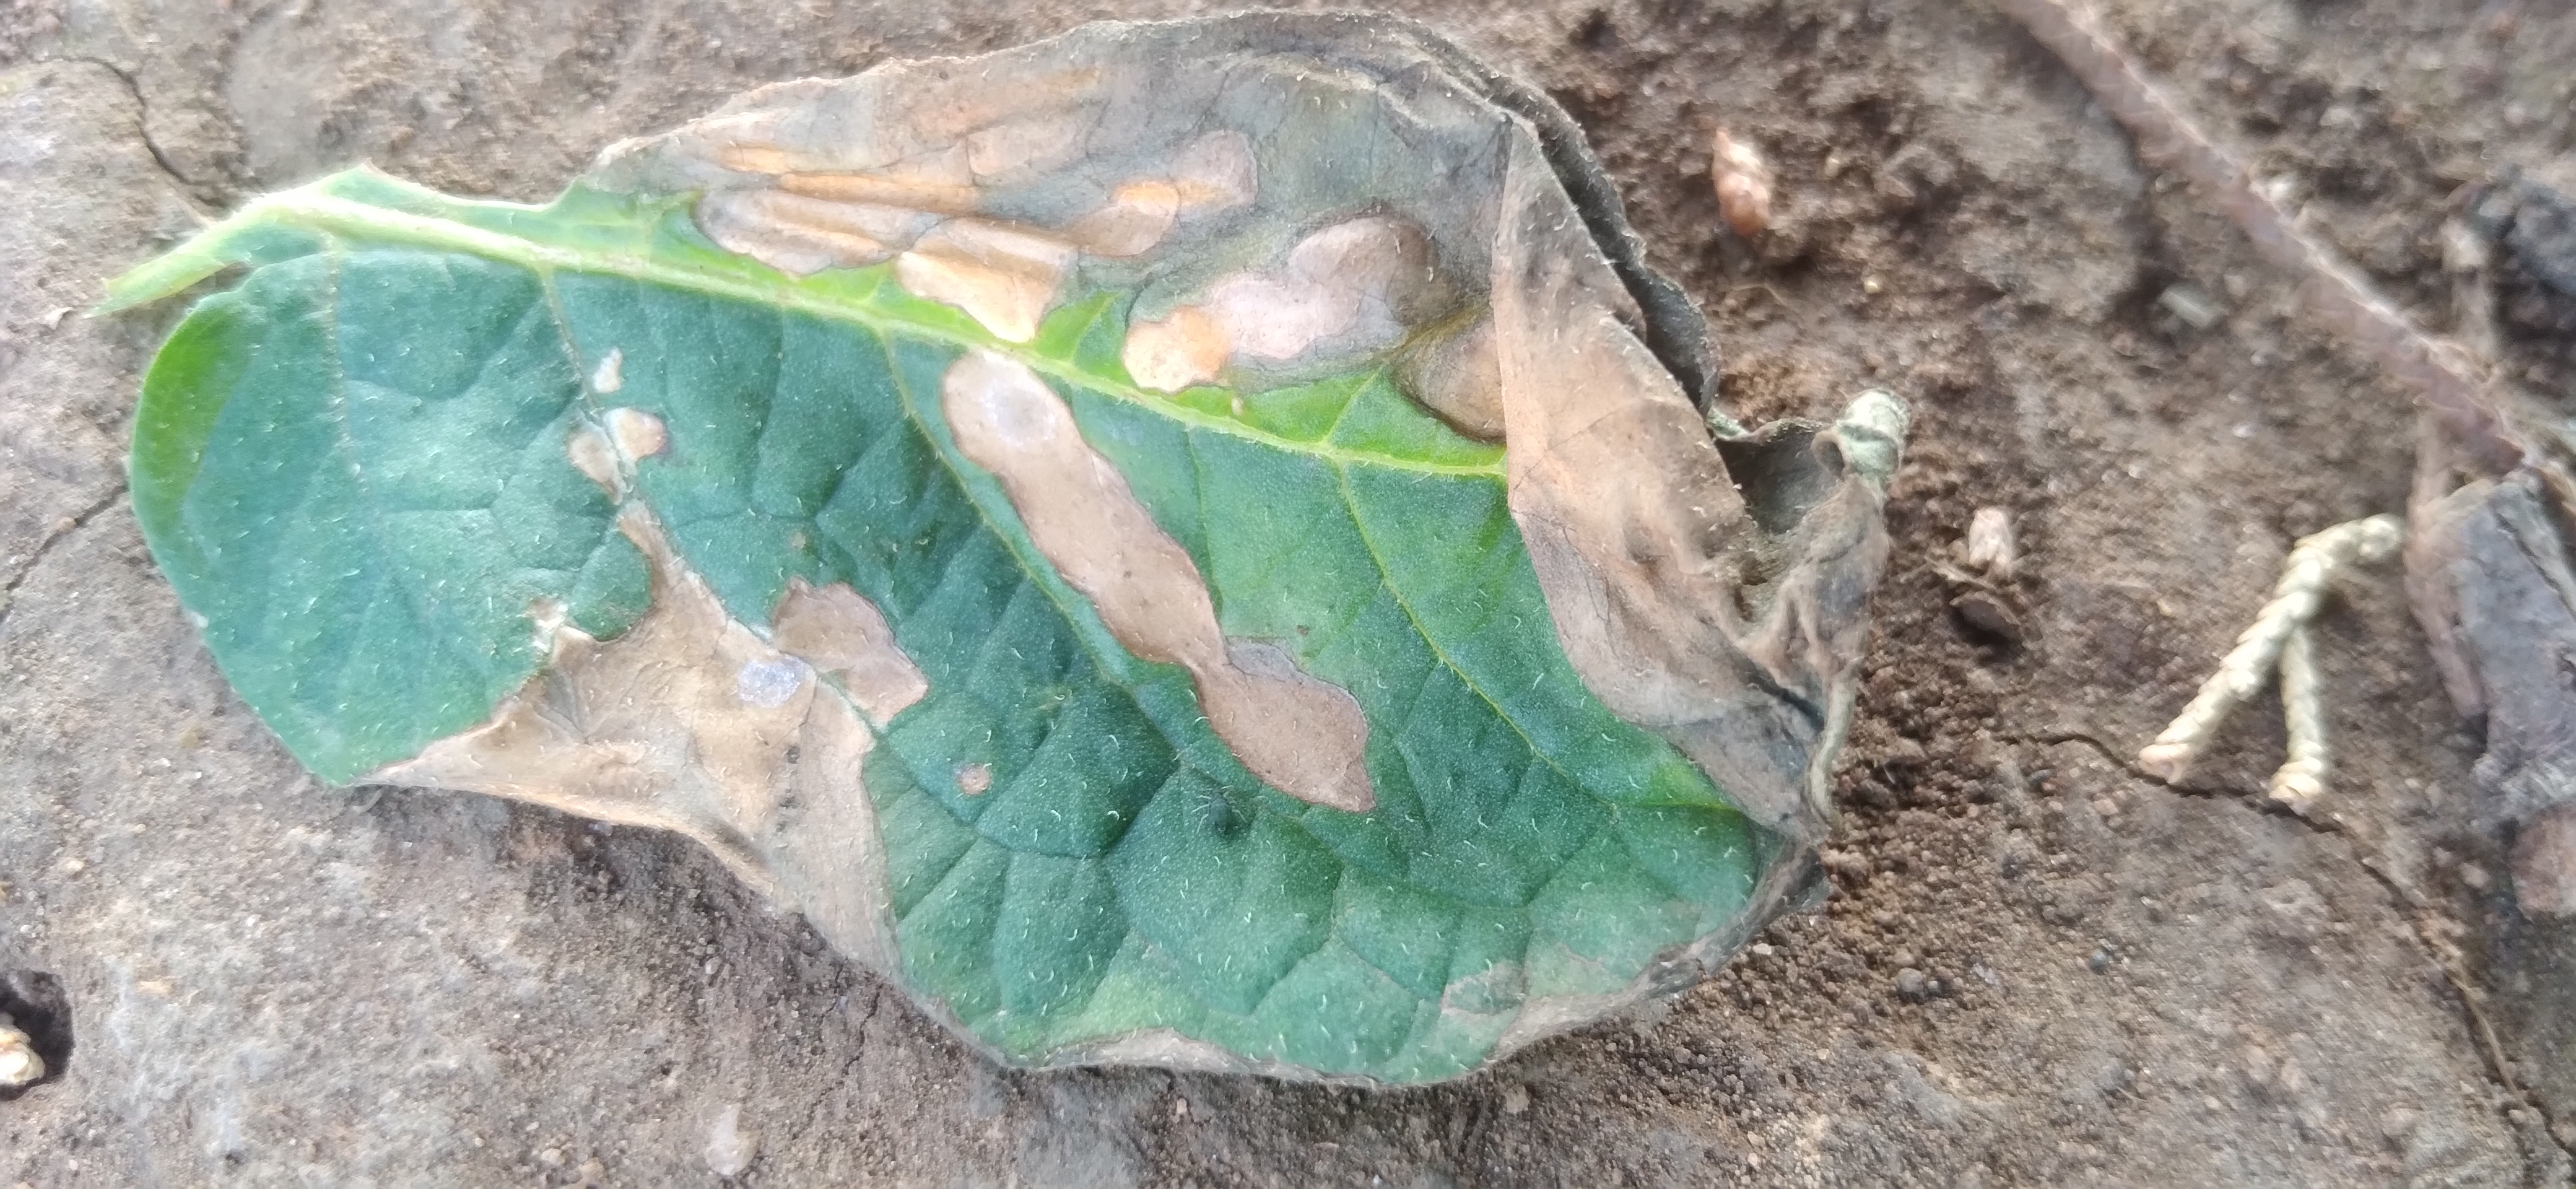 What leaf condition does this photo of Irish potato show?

early blight
